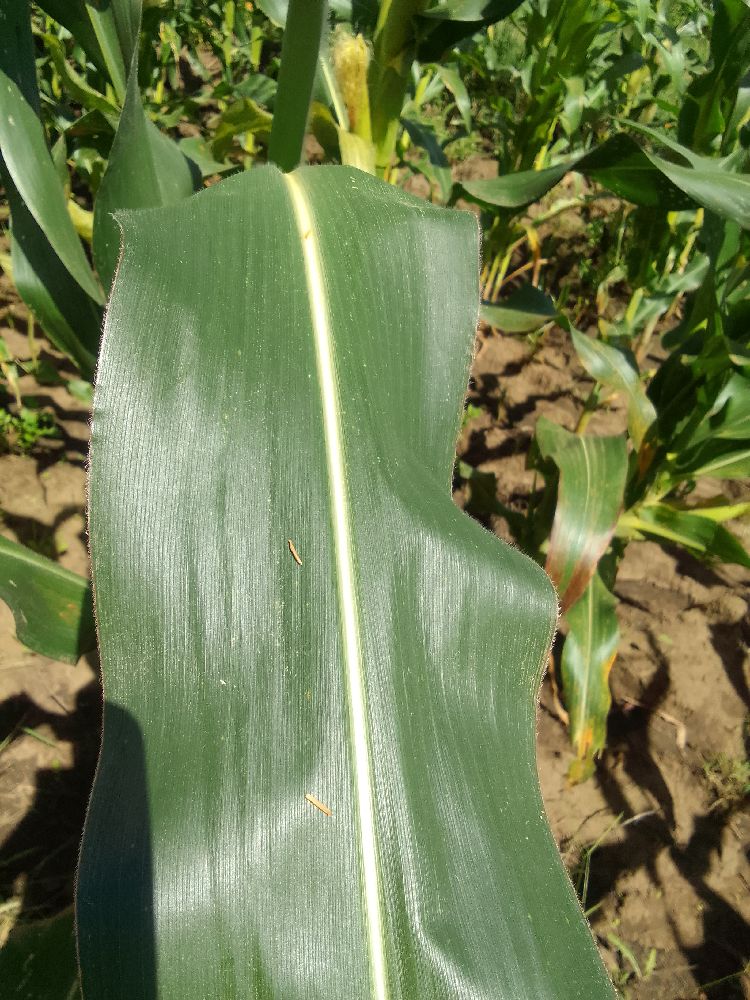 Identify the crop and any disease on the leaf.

maize, healthy
